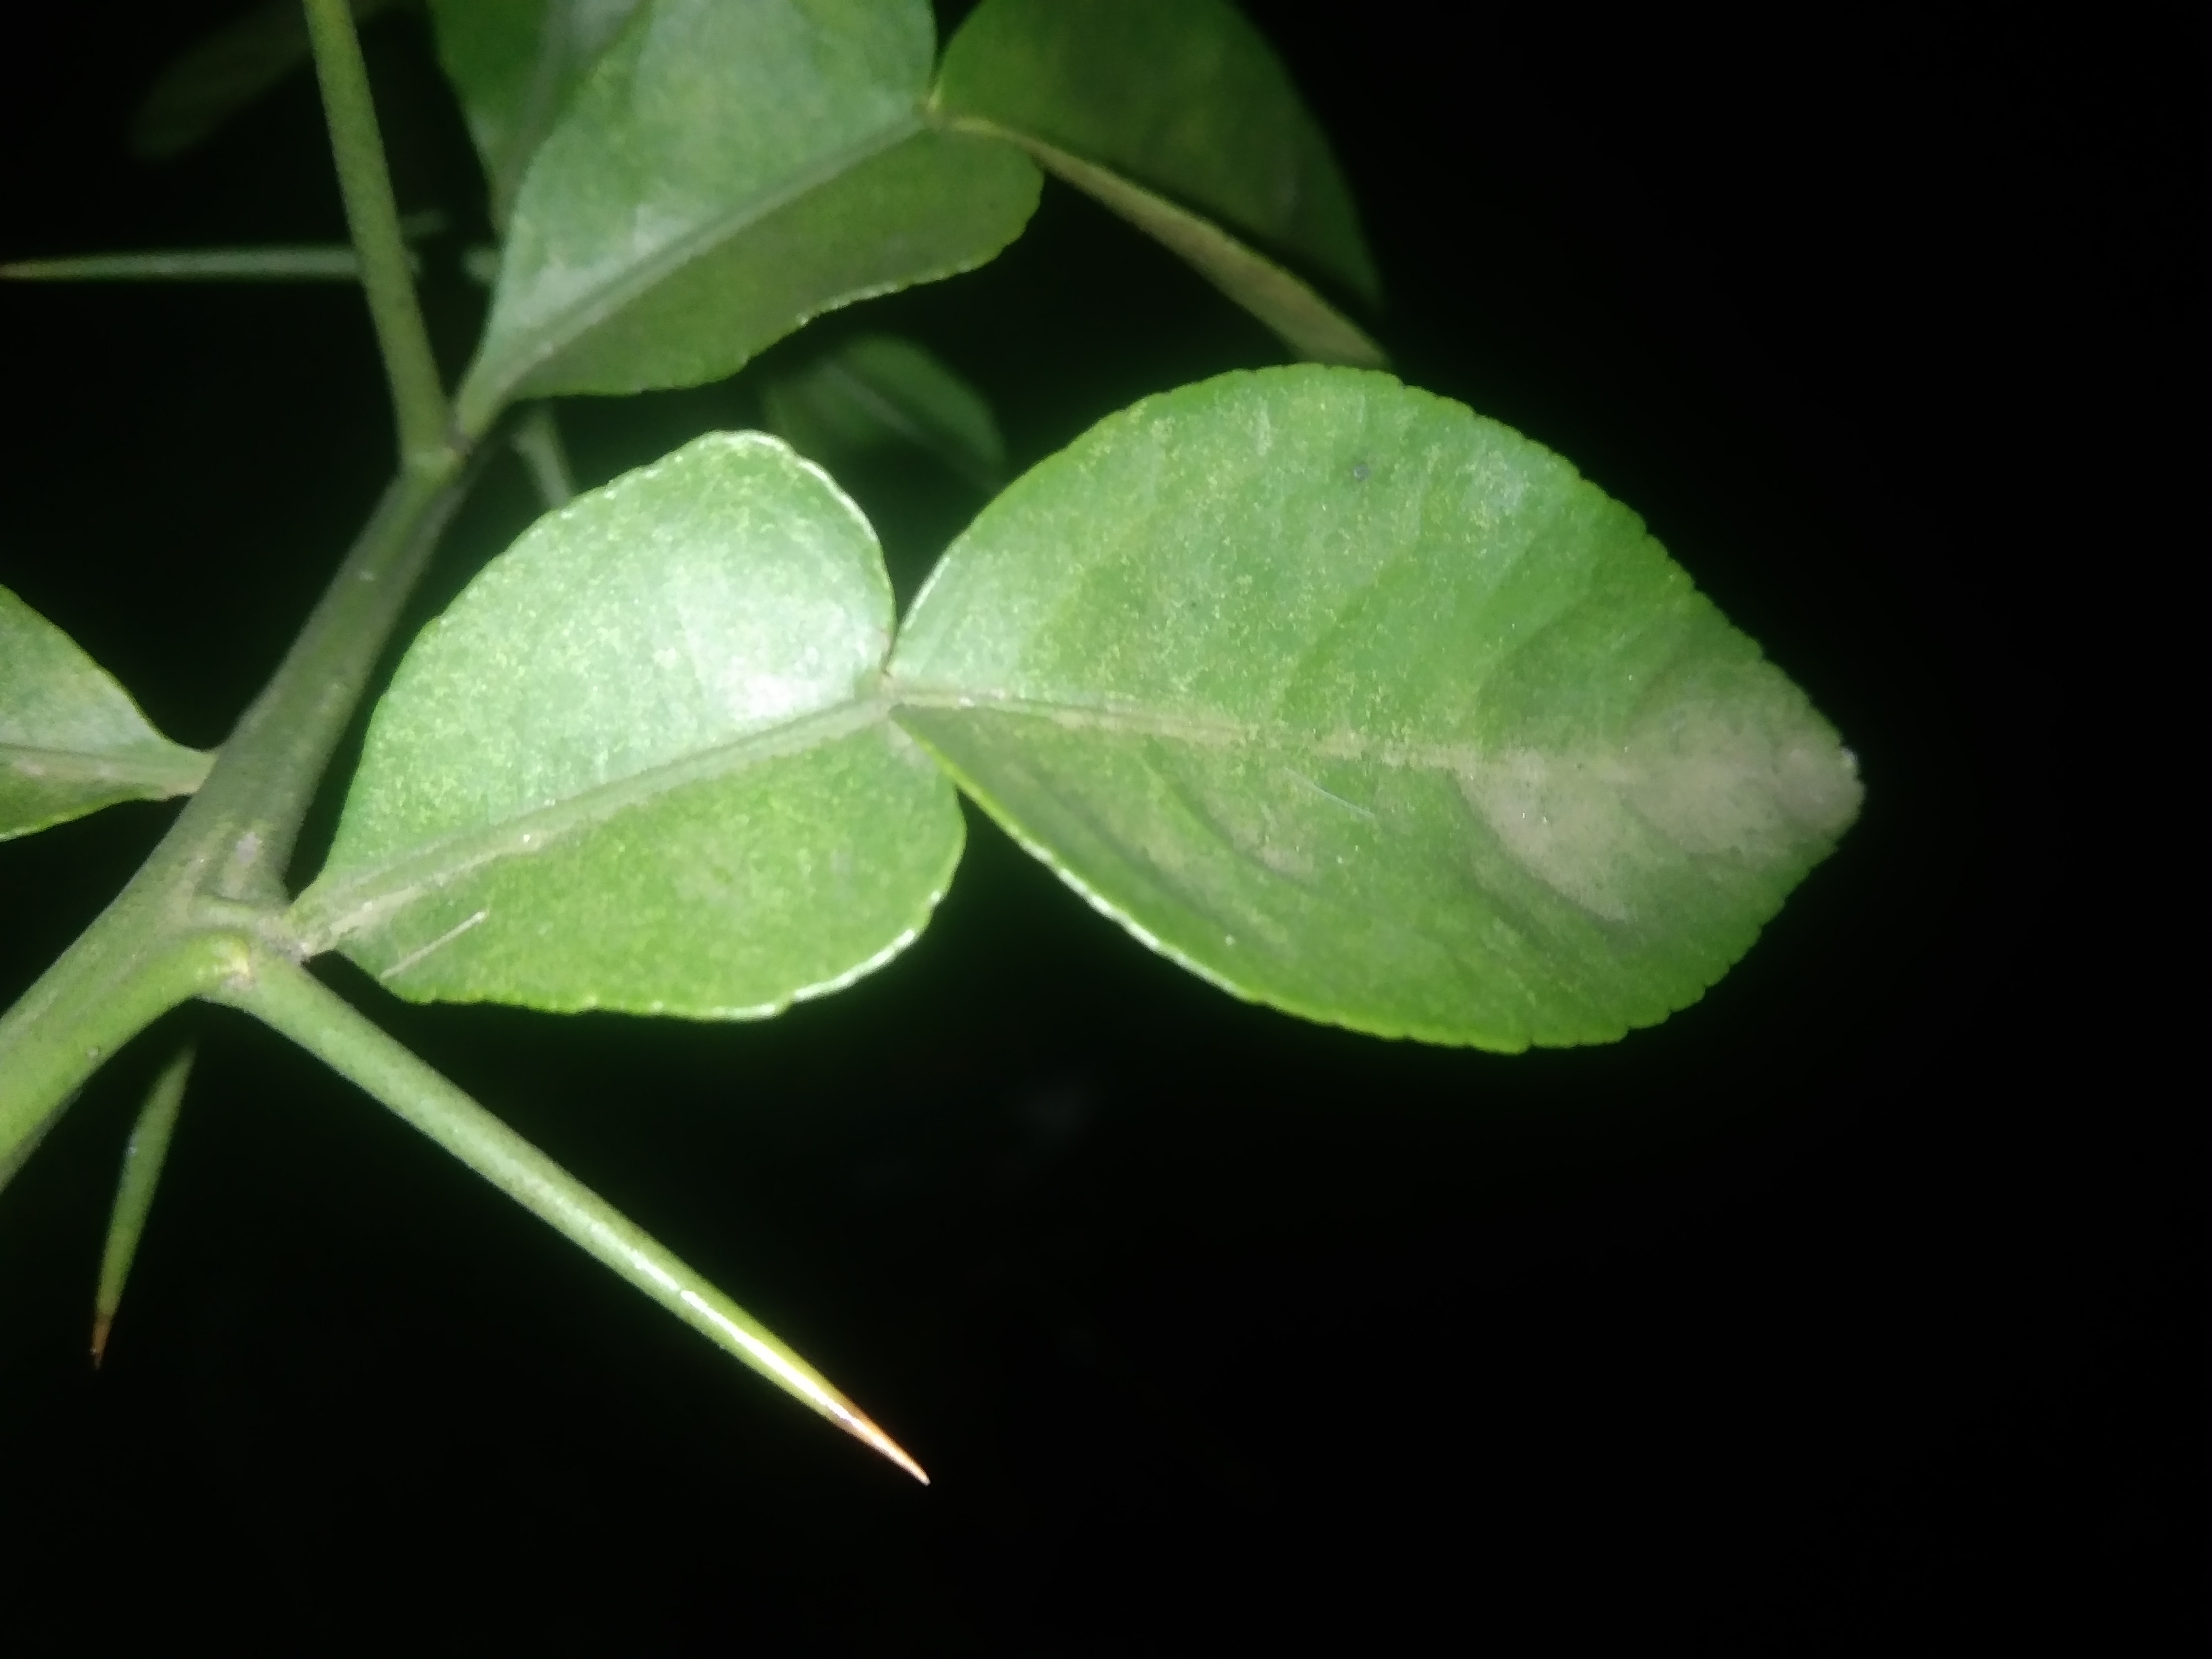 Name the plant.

lemon
